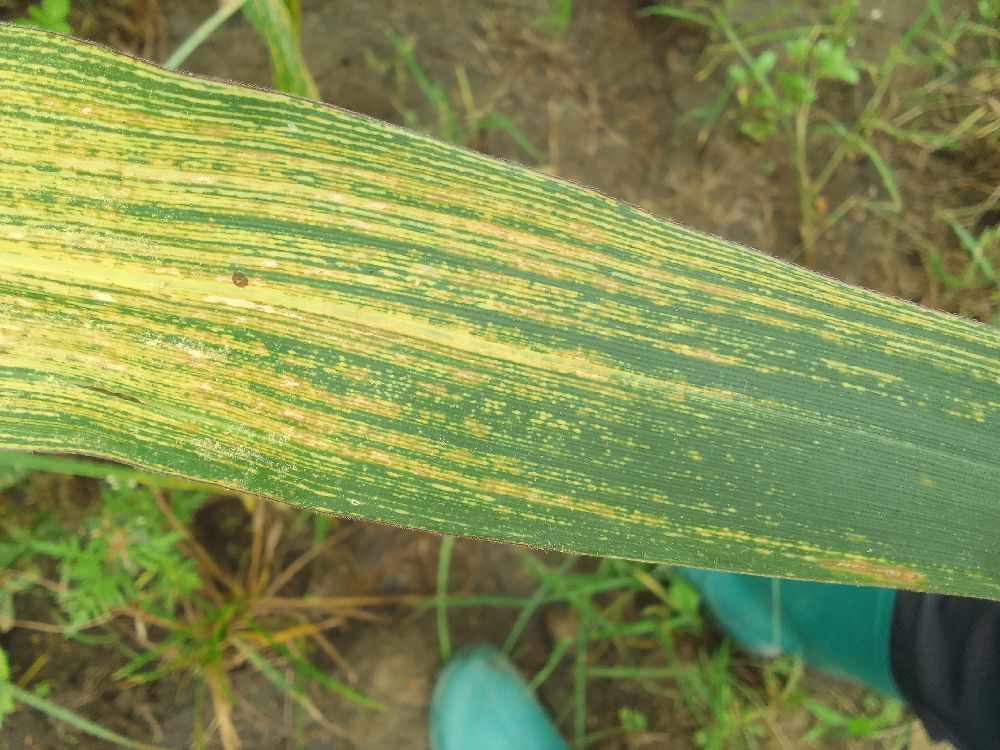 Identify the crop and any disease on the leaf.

maize, maize streak virus
